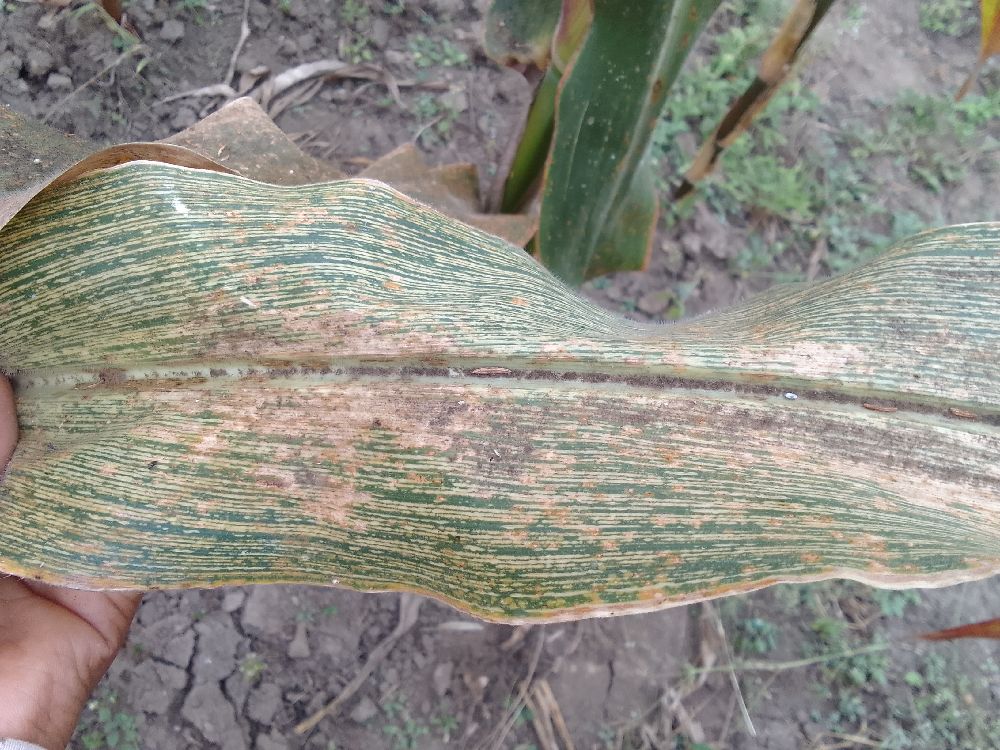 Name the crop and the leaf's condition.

maize, maize streak virus
